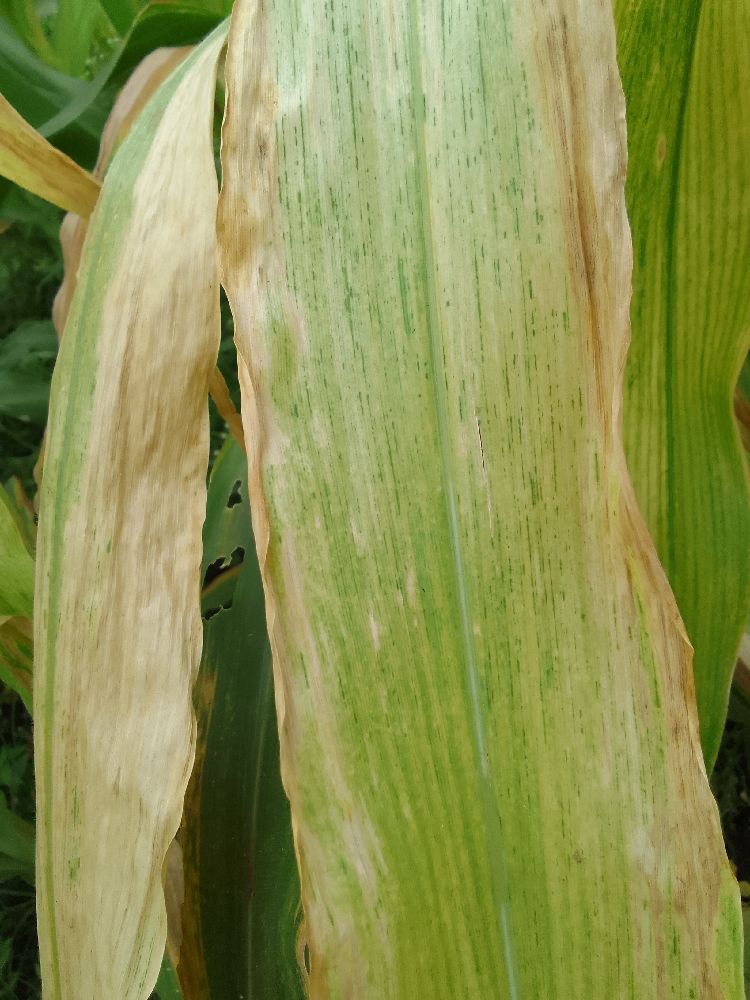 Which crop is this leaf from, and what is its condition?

maize, maize lethal necrosis
